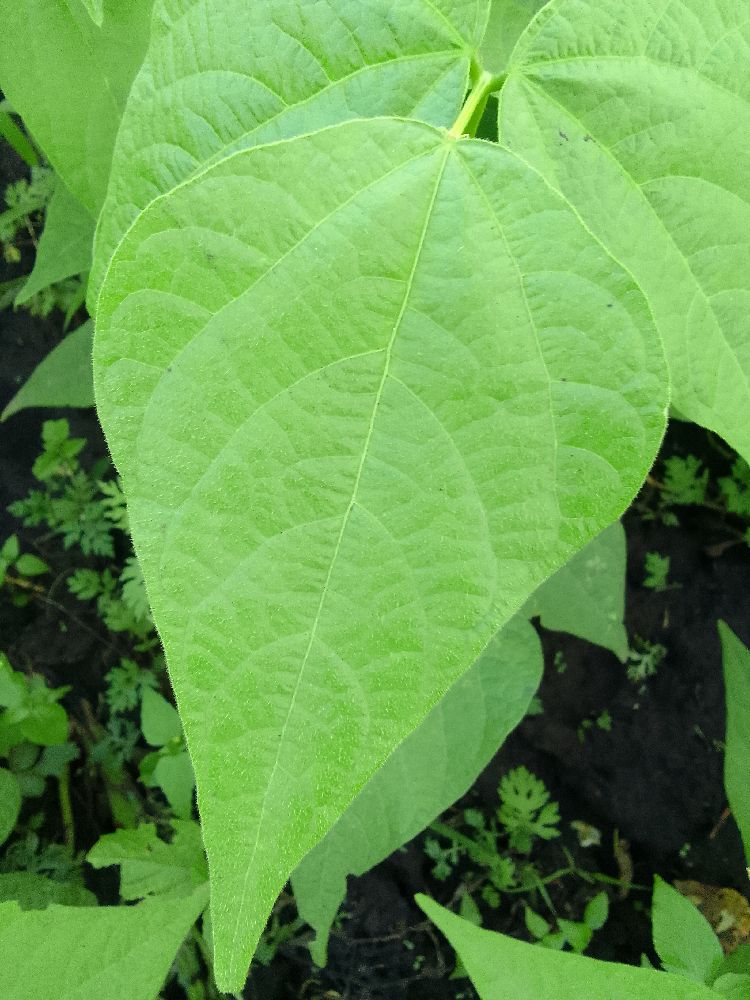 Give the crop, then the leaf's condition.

common bean, healthy
